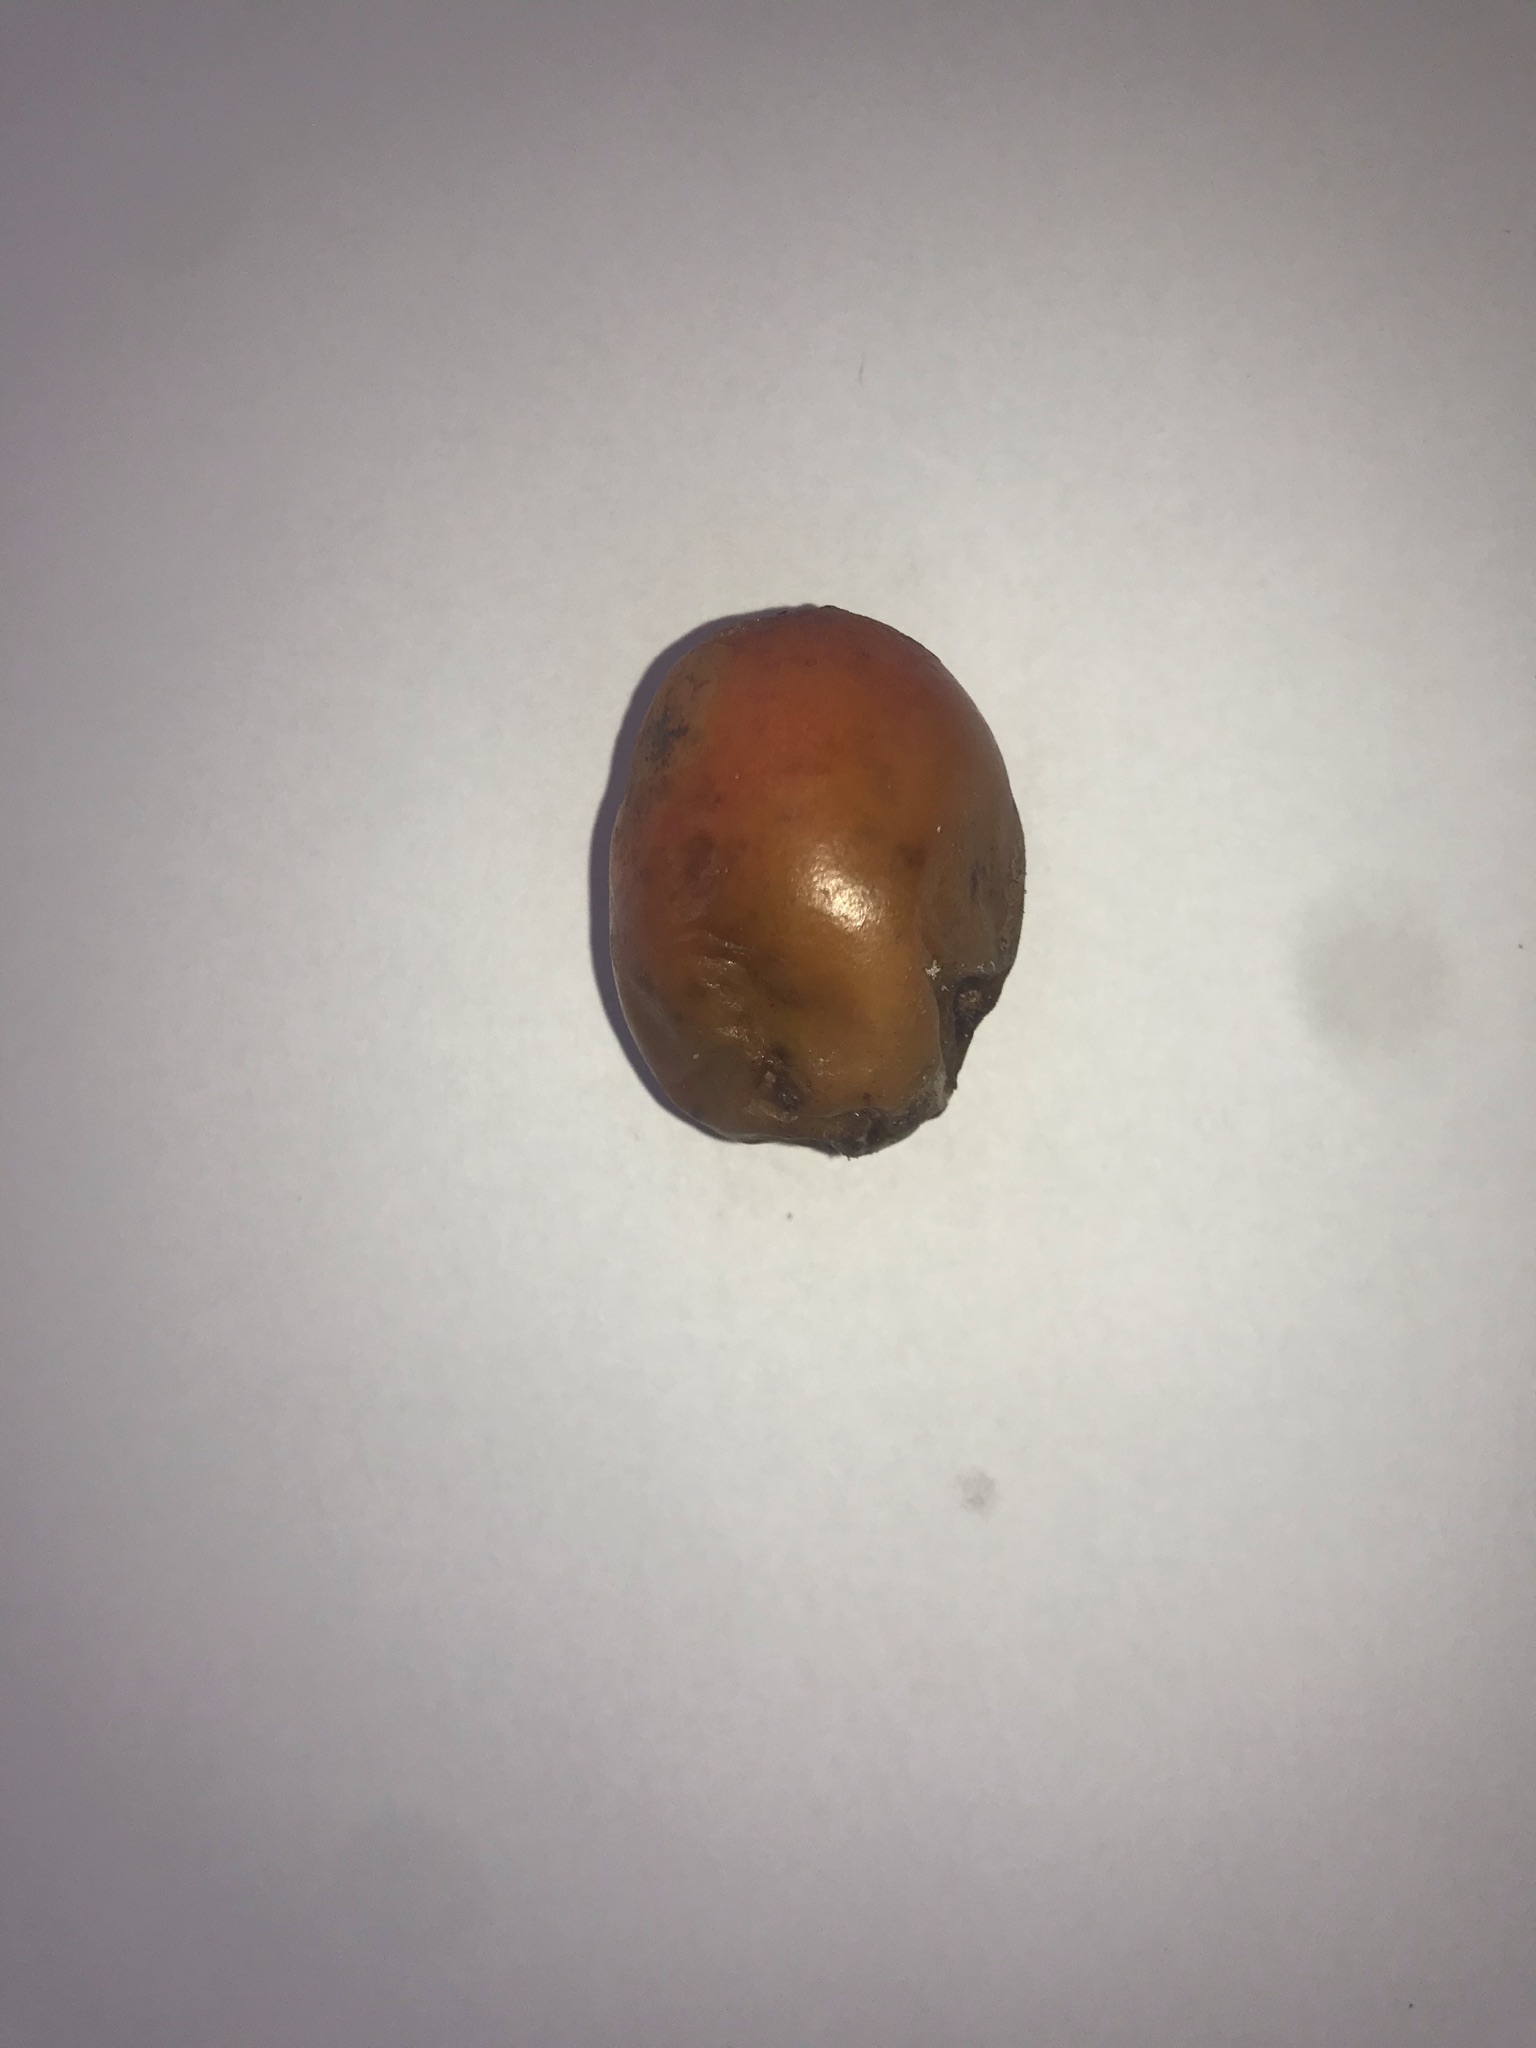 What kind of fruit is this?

siriguela
